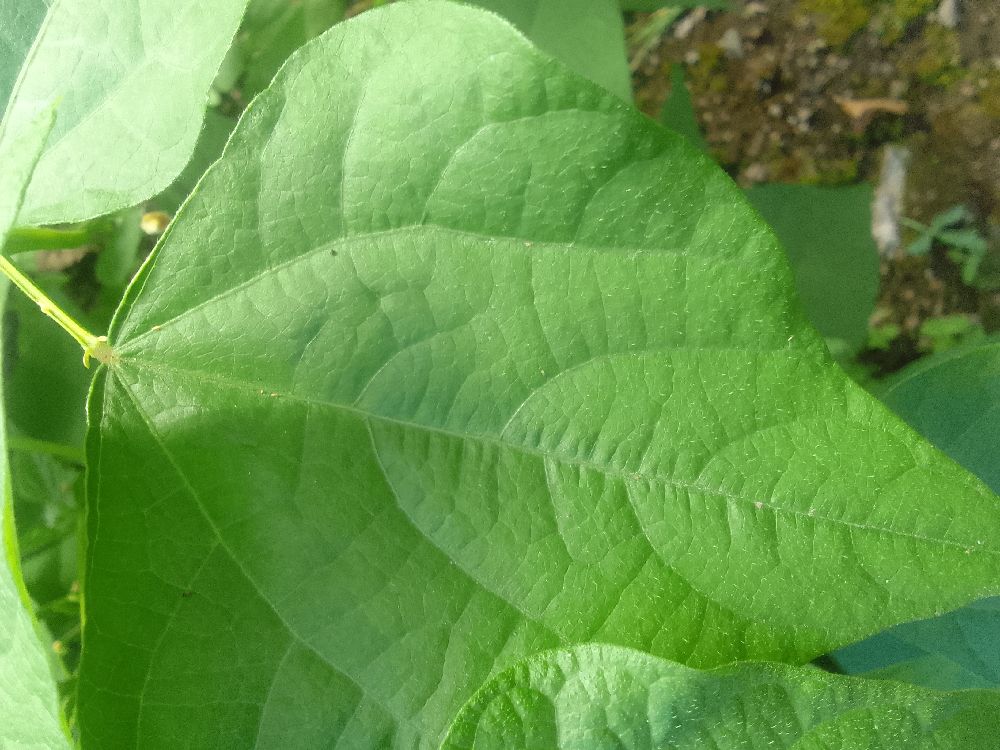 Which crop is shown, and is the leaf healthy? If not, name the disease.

common bean, healthy
